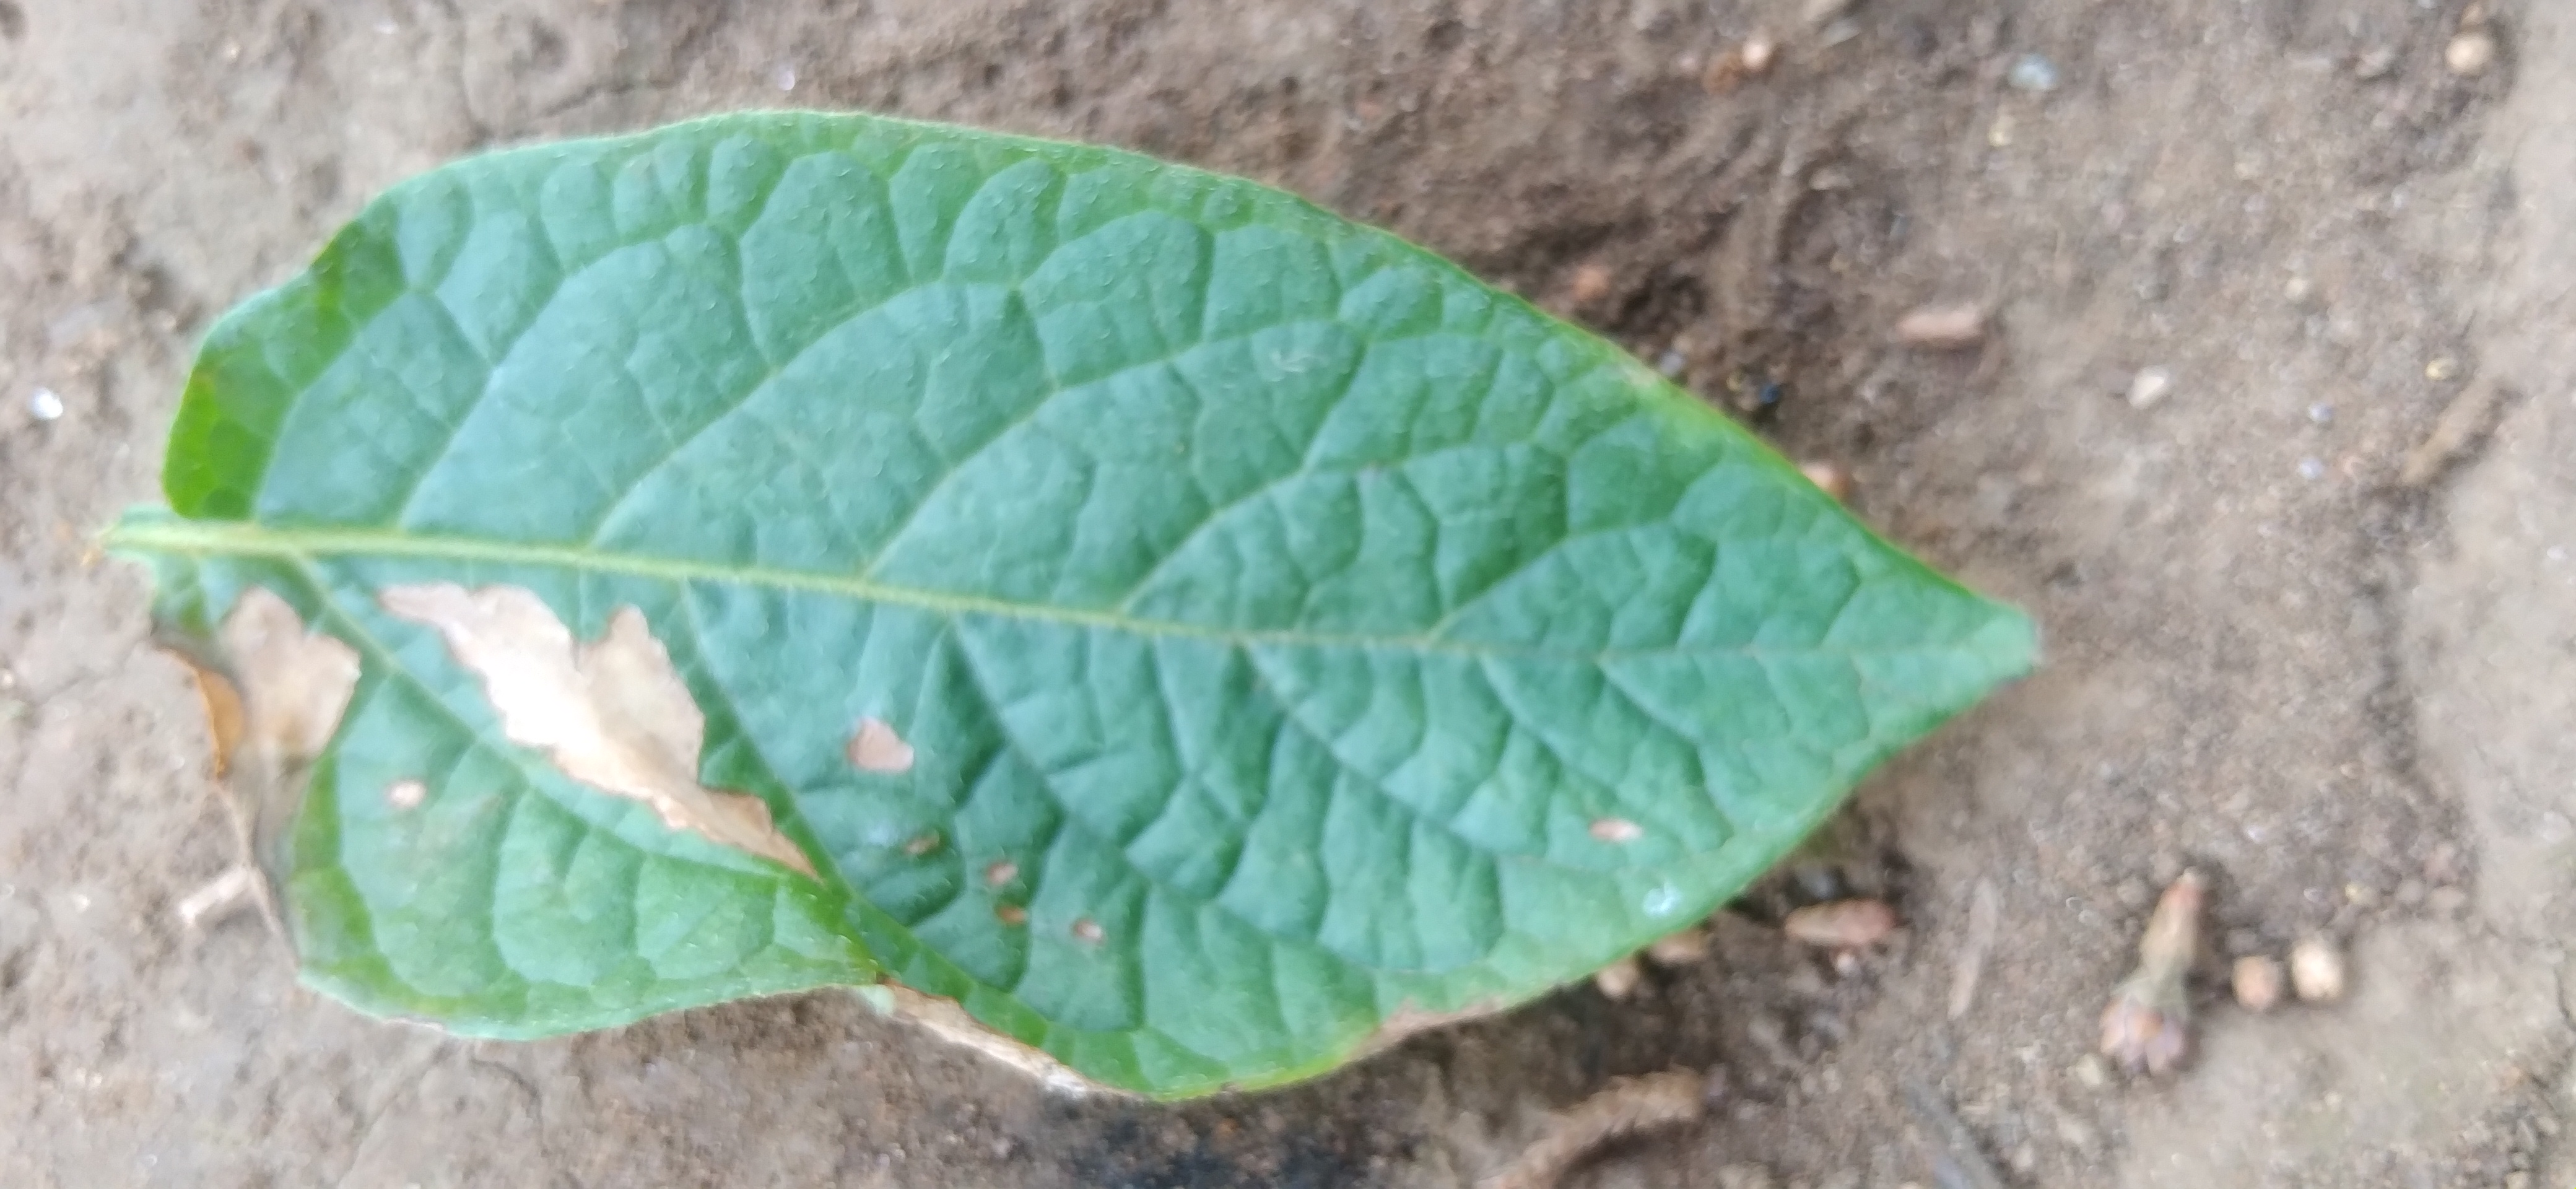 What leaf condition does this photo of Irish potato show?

early blight
